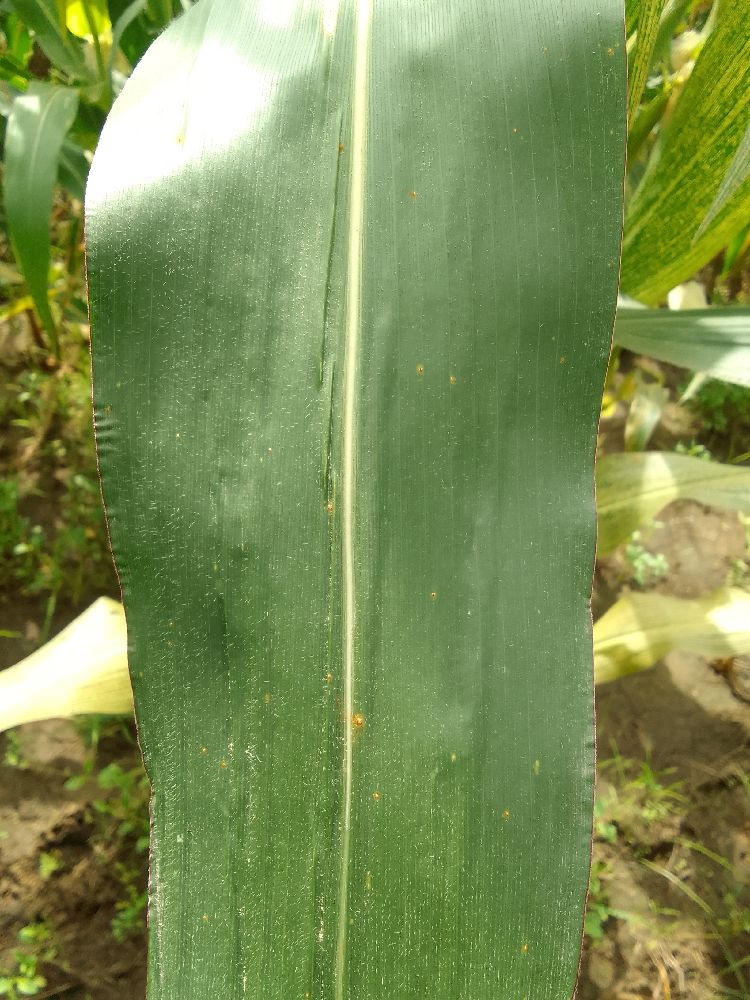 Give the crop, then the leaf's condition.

maize, healthy
